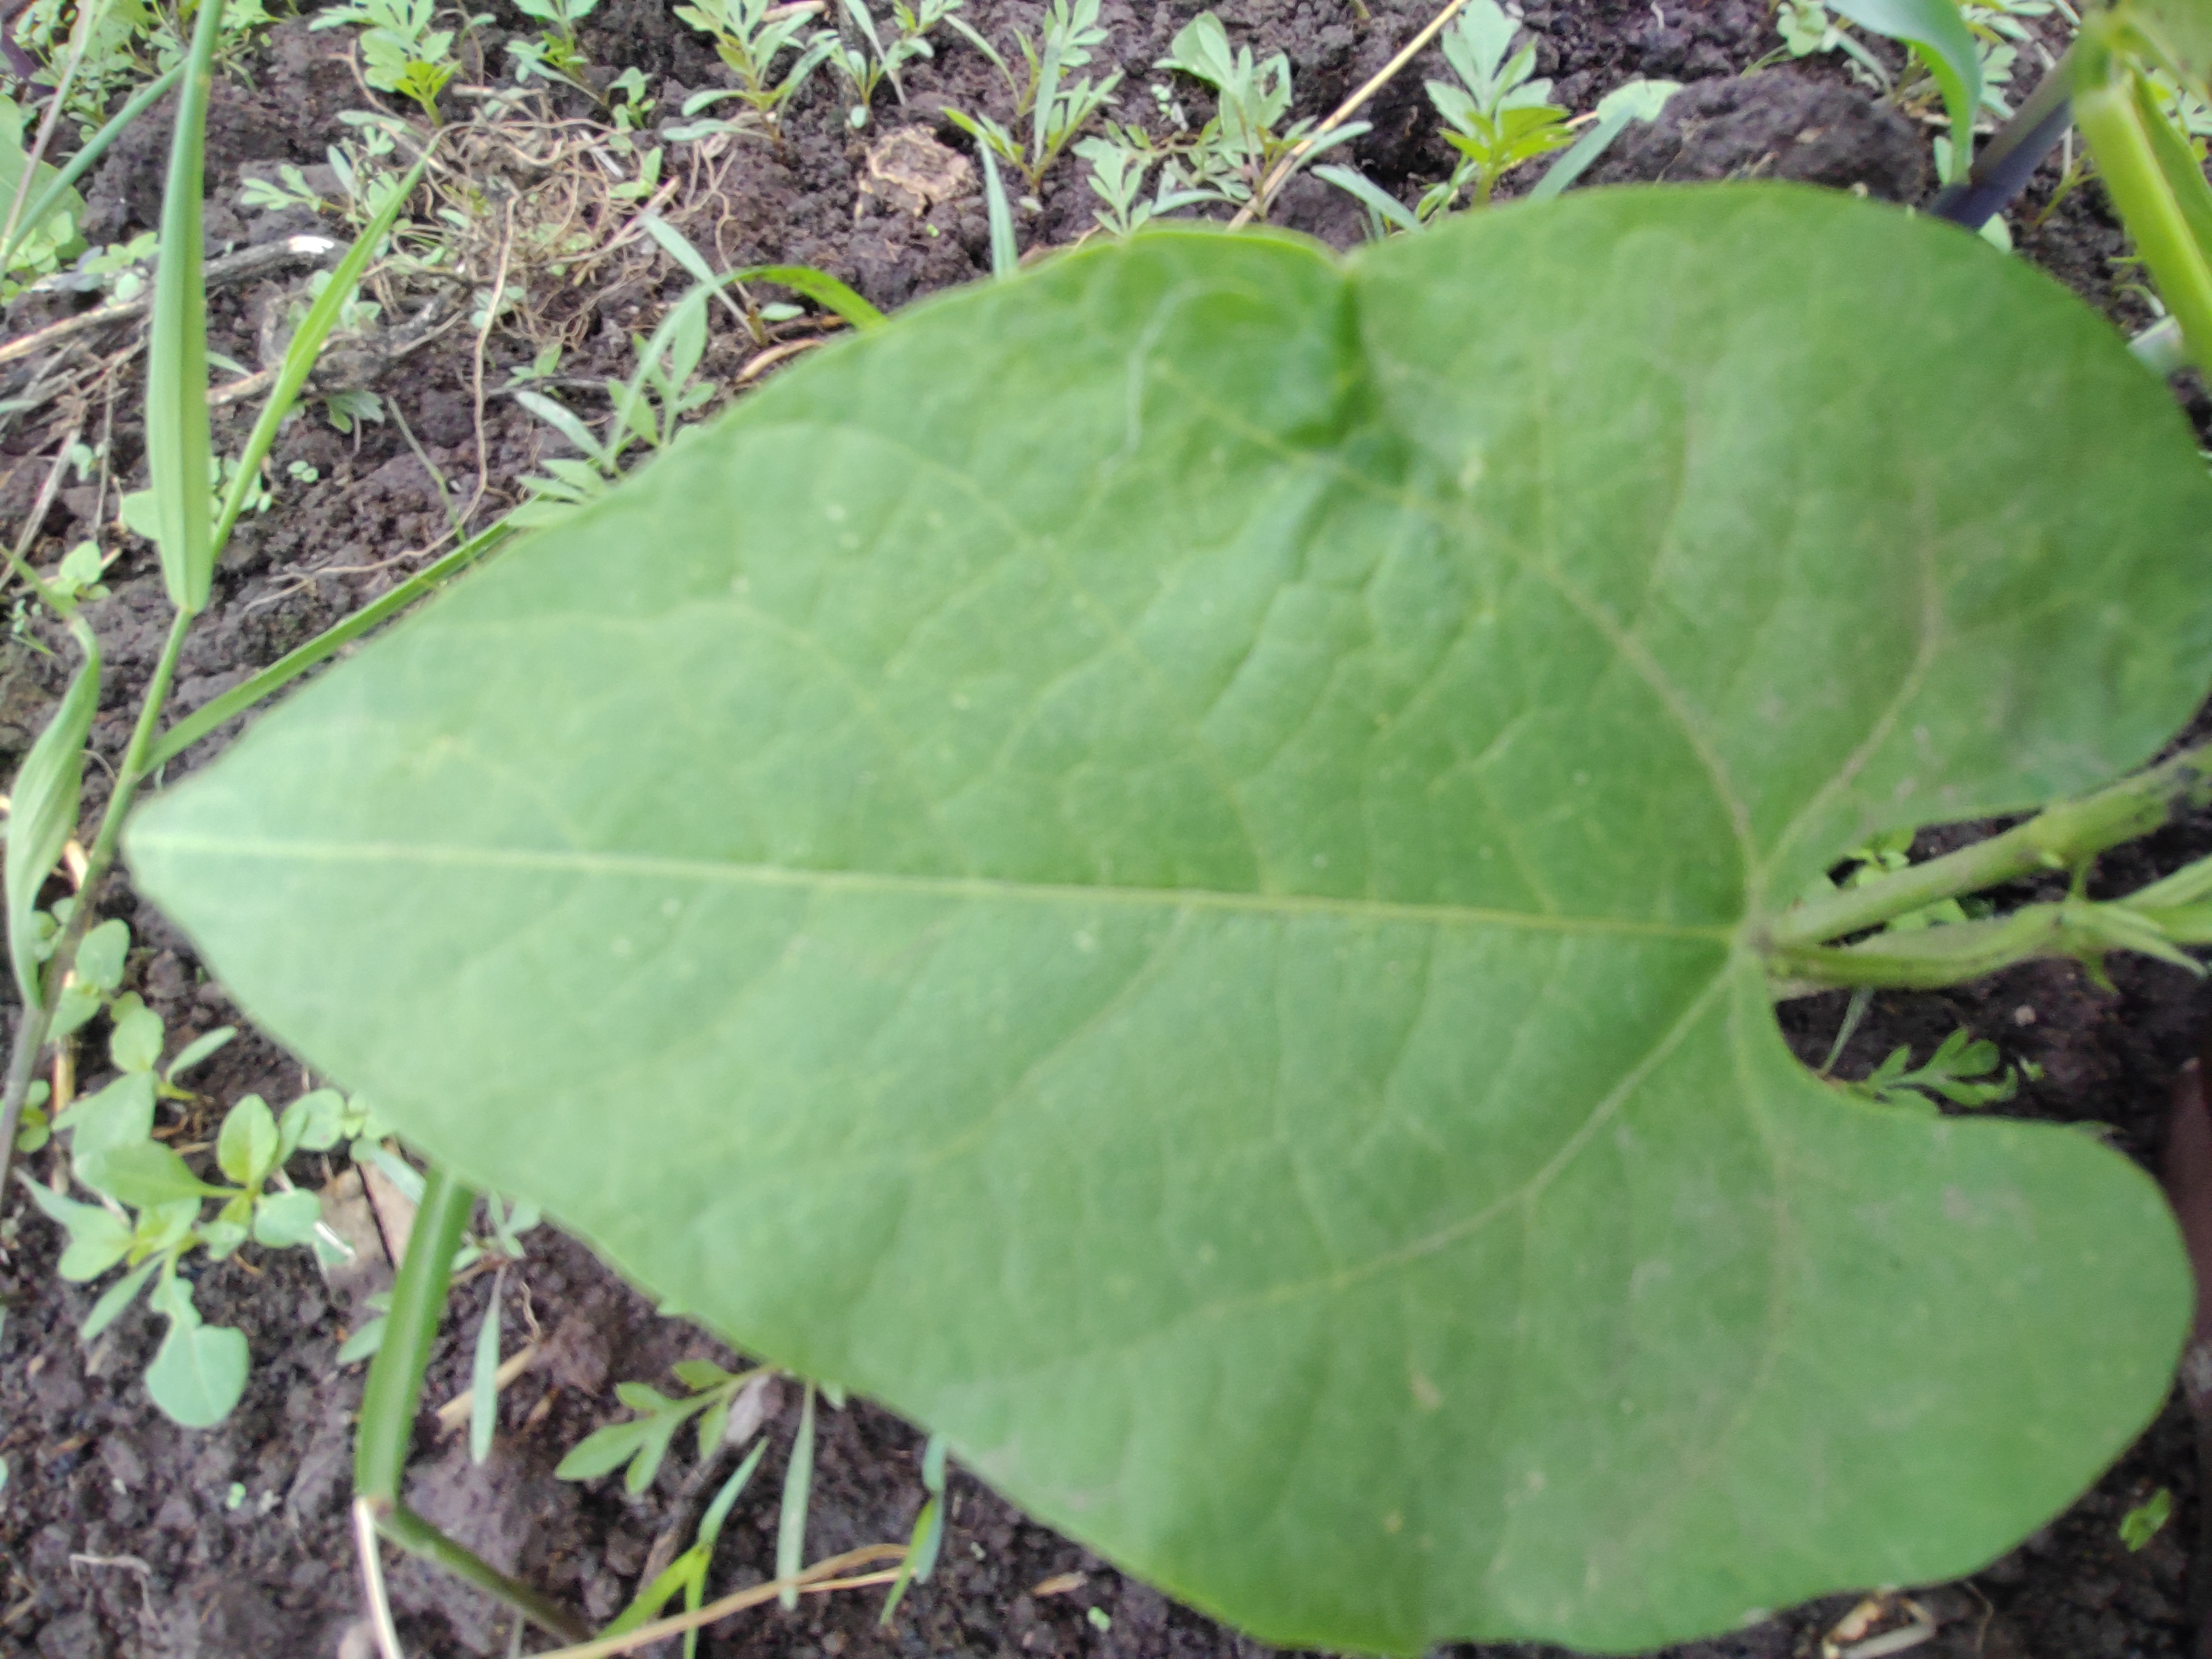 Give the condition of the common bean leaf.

healthy
